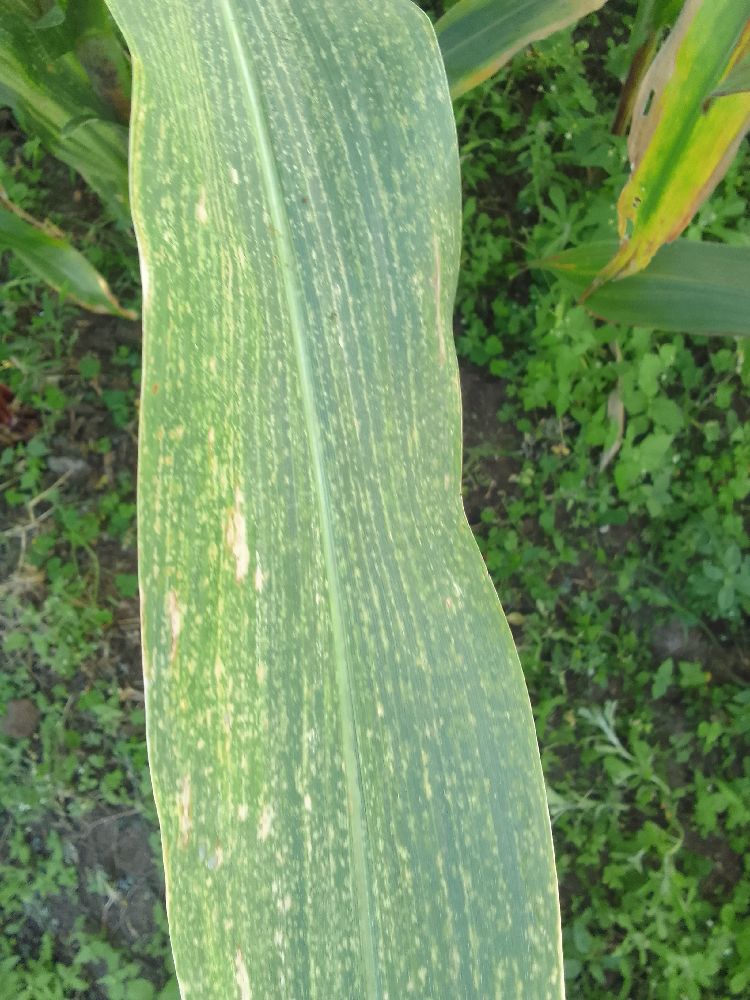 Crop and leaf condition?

maize, maize lethal necrosis
